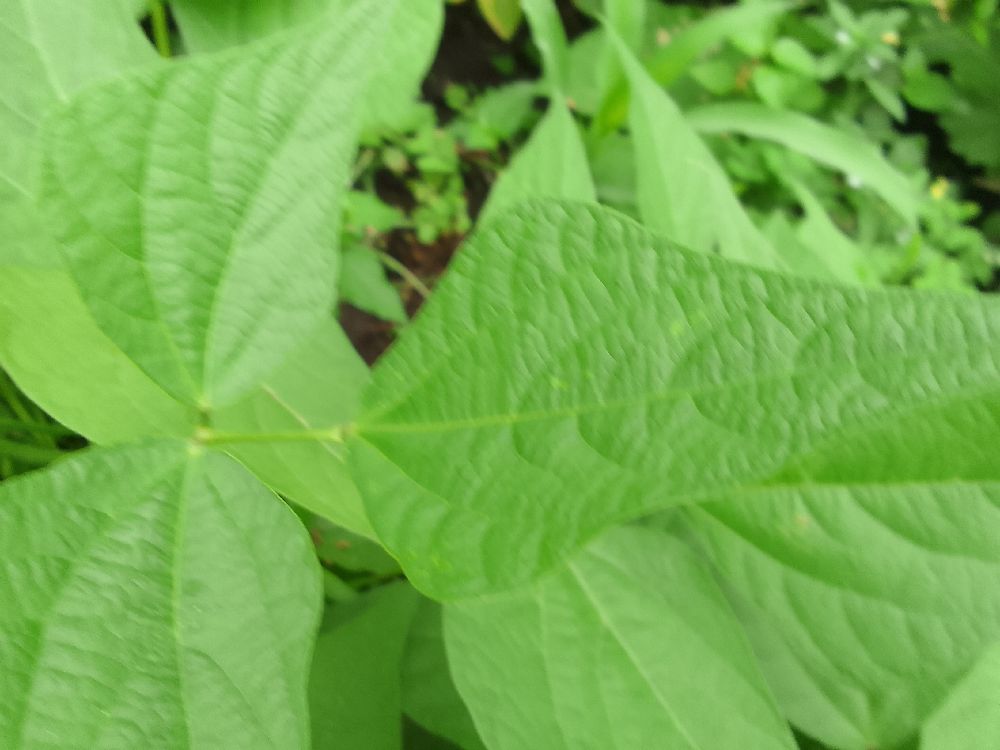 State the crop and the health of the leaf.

common bean, healthy
